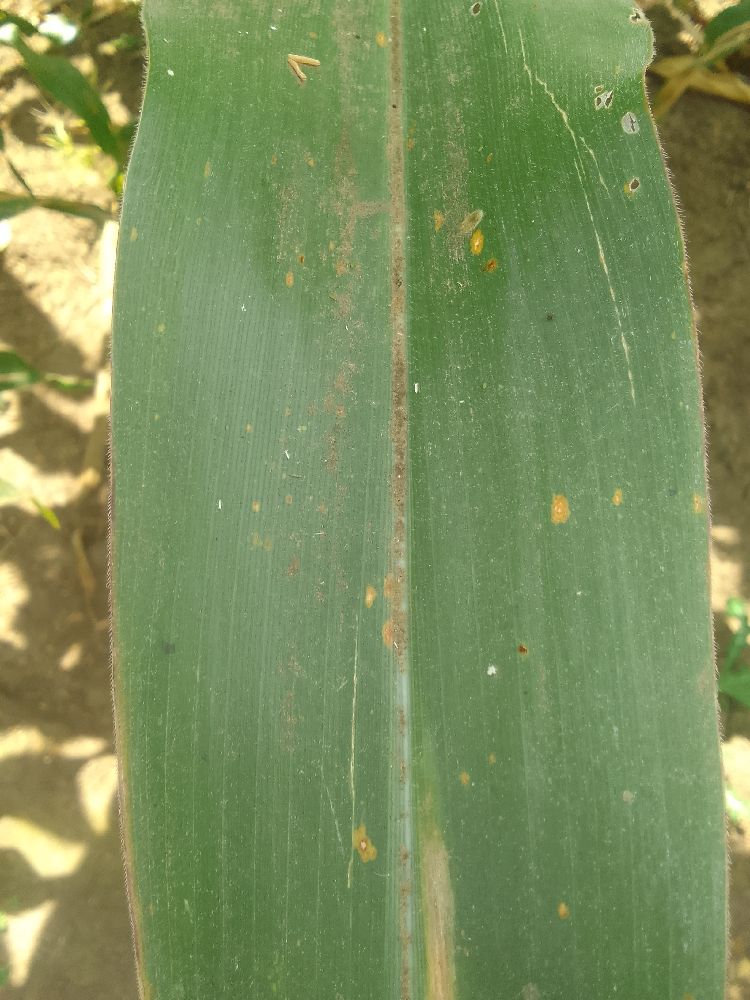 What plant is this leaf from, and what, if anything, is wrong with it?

maize, healthy
